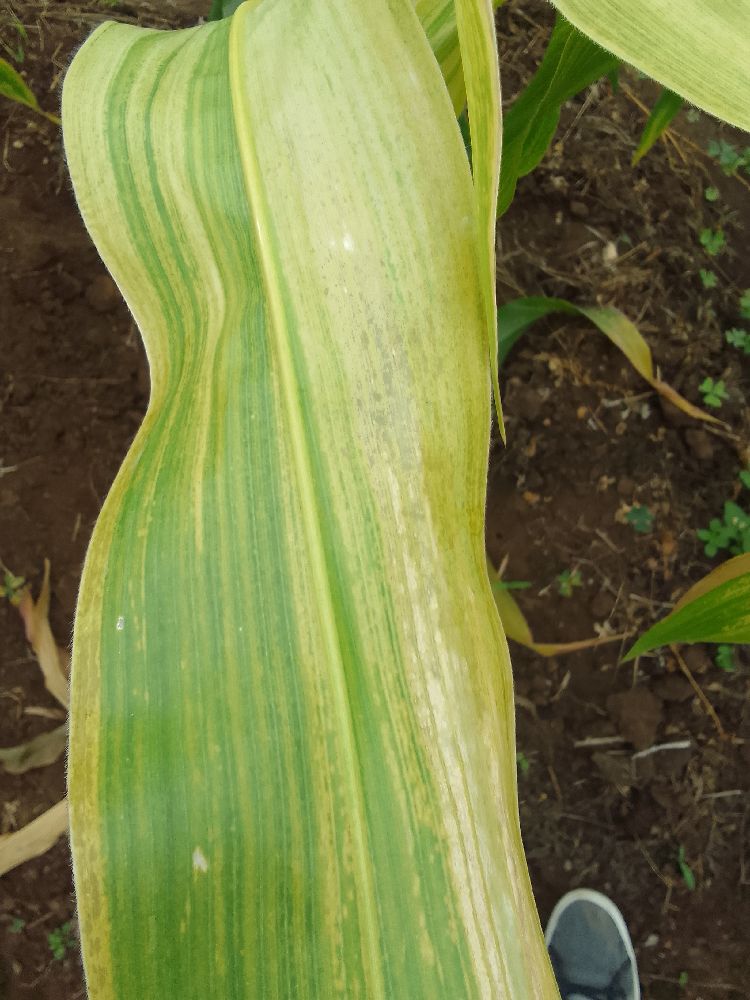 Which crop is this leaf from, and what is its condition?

maize, maize lethal necrosis
